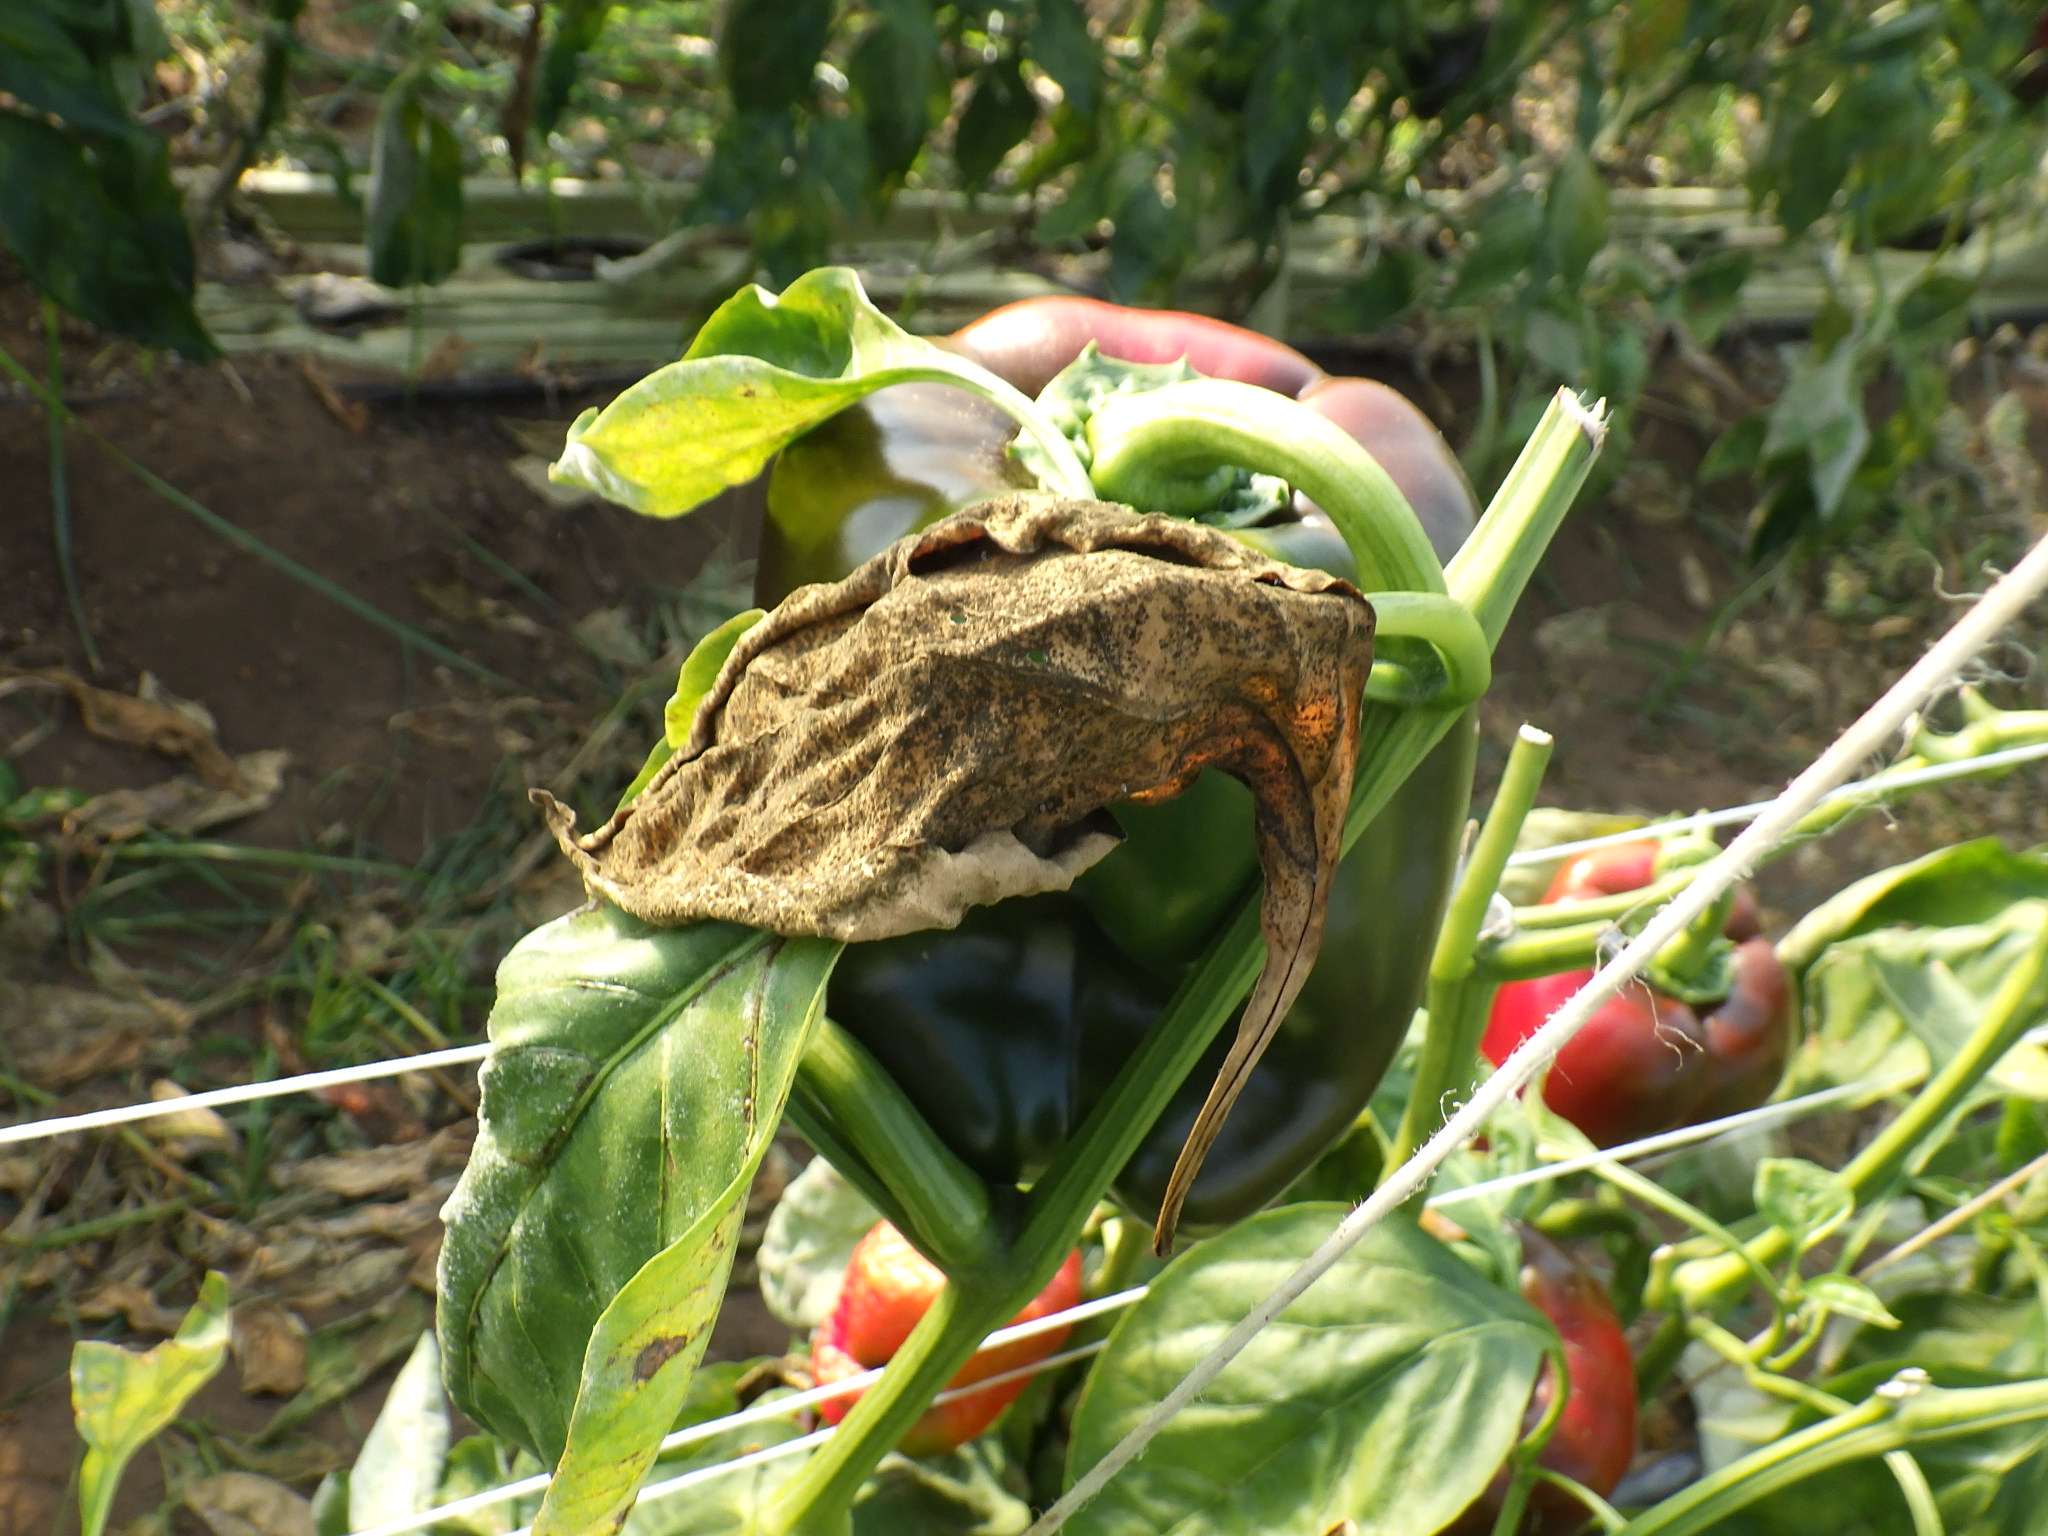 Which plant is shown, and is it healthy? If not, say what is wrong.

bell pepper, downy mildew, powdery mildew
